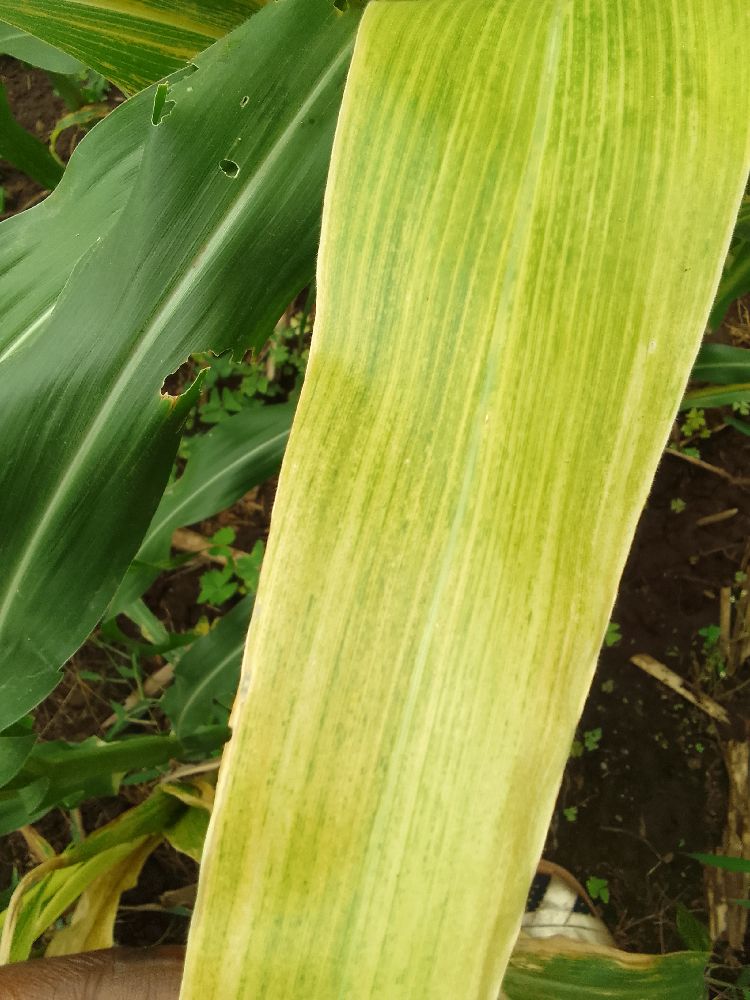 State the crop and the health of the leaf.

maize, maize lethal necrosis
